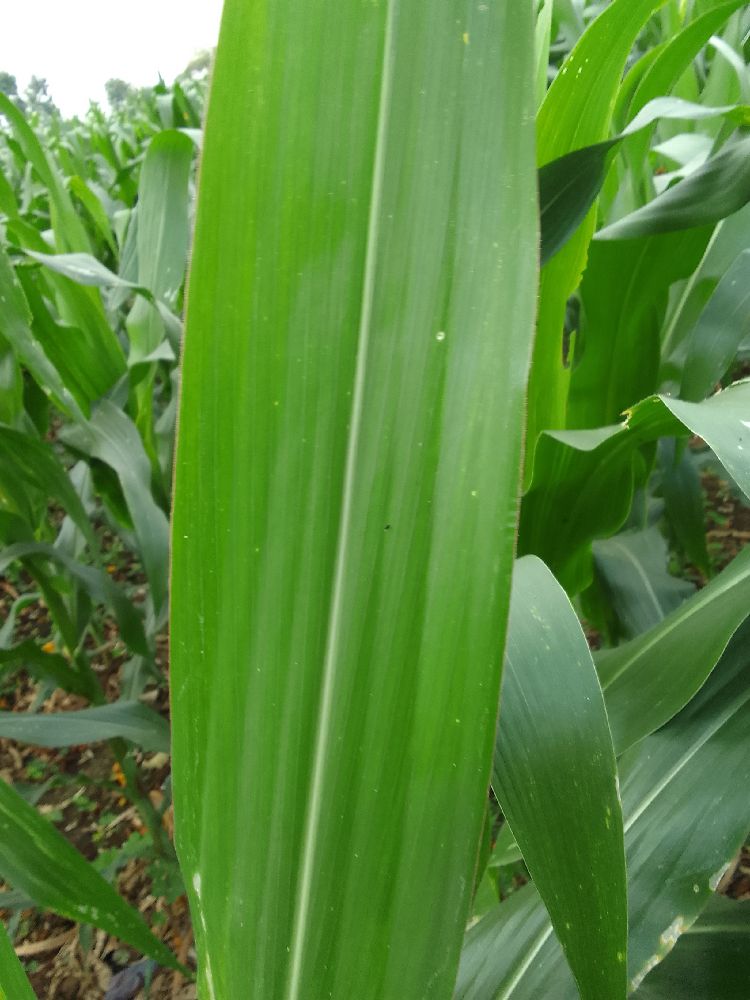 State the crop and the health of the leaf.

maize, healthy
